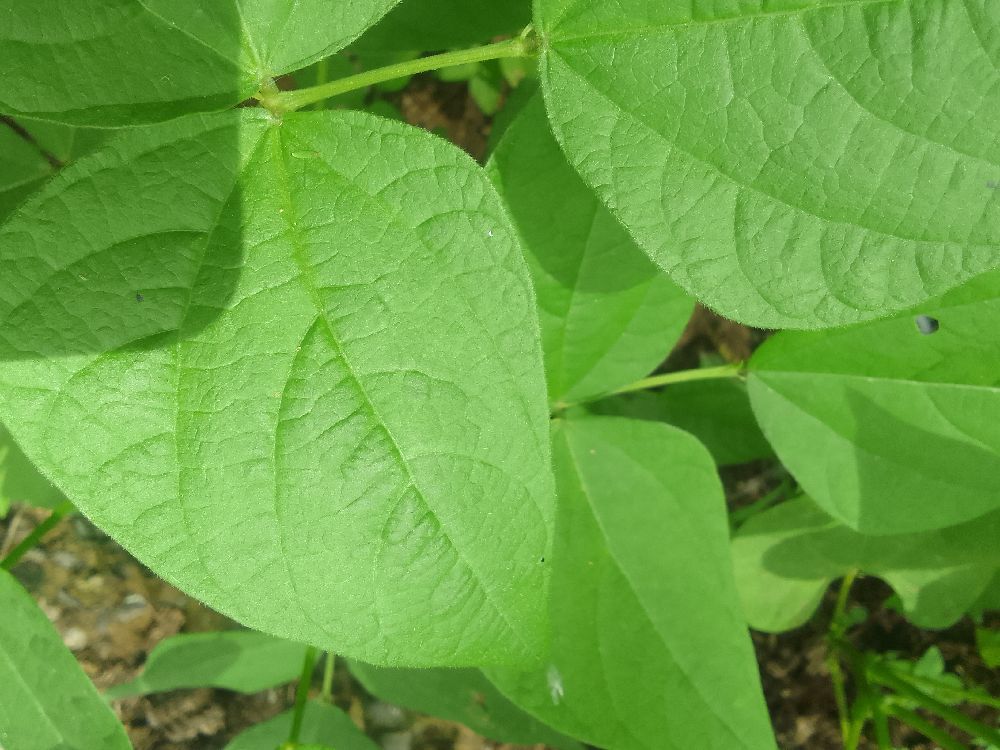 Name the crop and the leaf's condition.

common bean, healthy
